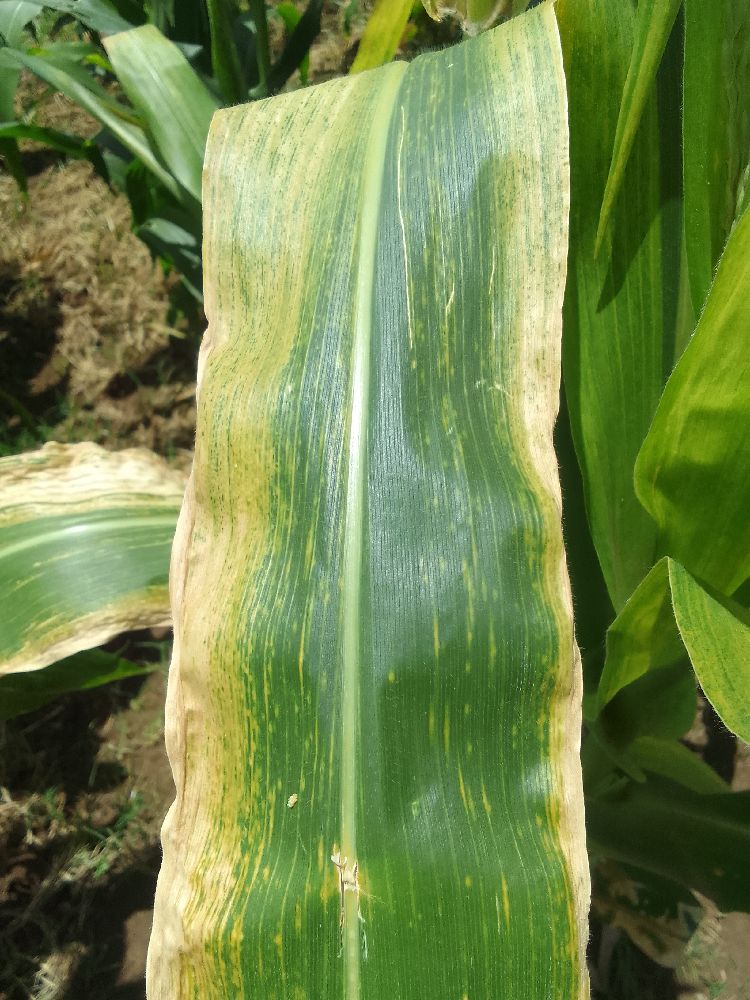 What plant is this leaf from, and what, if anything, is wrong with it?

maize, maize lethal necrosis
